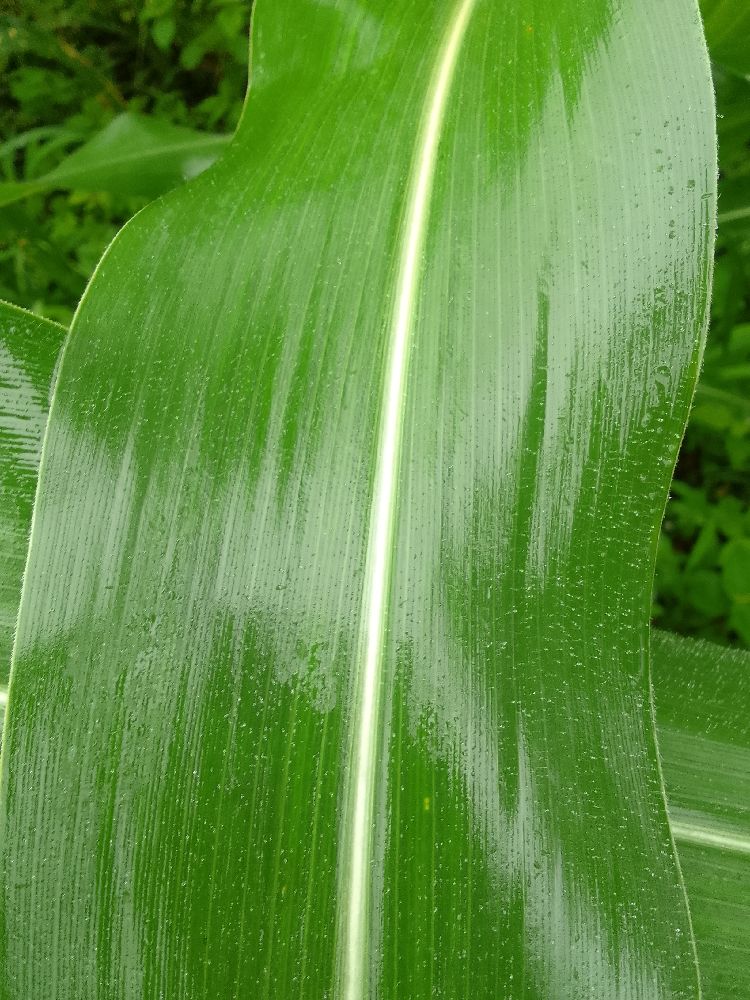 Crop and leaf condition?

maize, healthy
